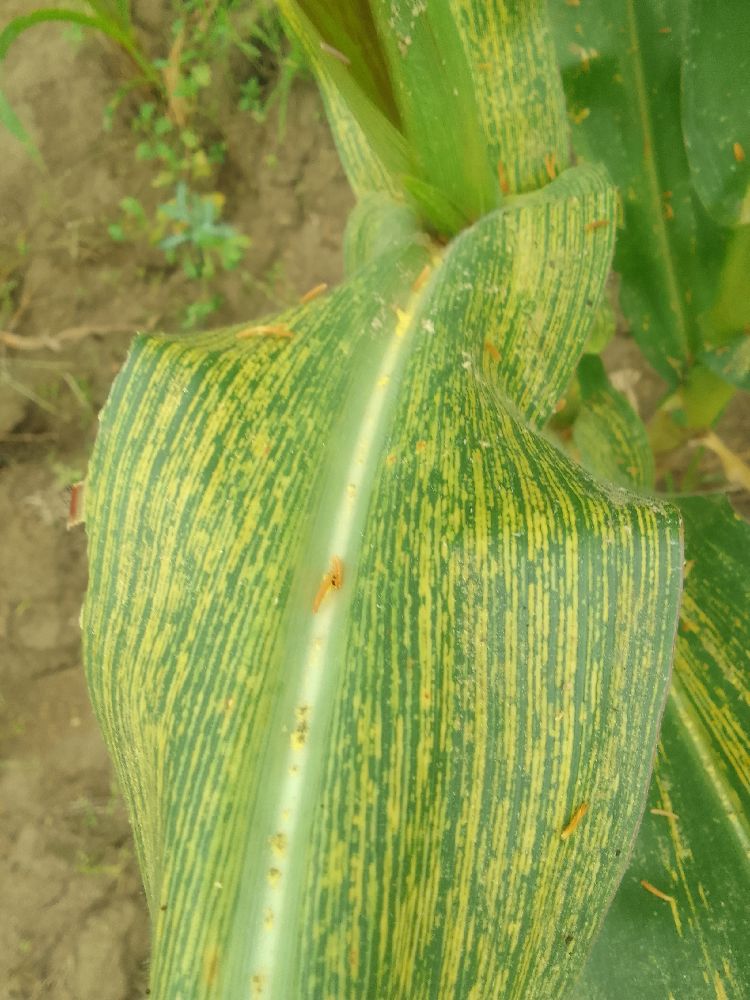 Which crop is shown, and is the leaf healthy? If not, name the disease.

maize, maize streak virus
